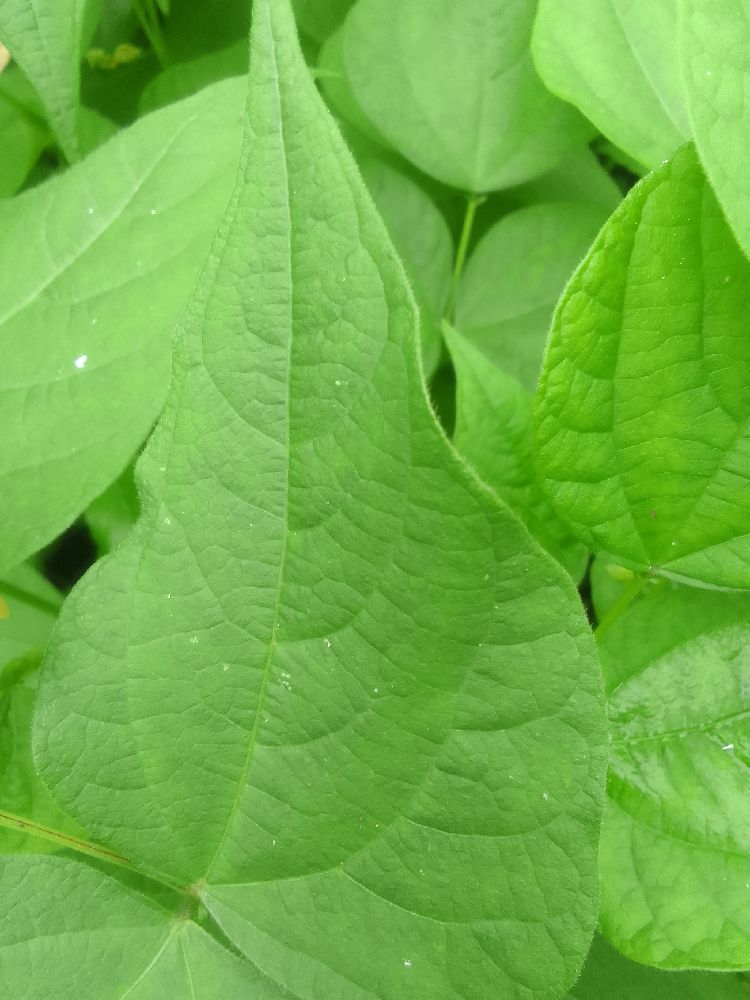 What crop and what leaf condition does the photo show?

common bean, healthy
